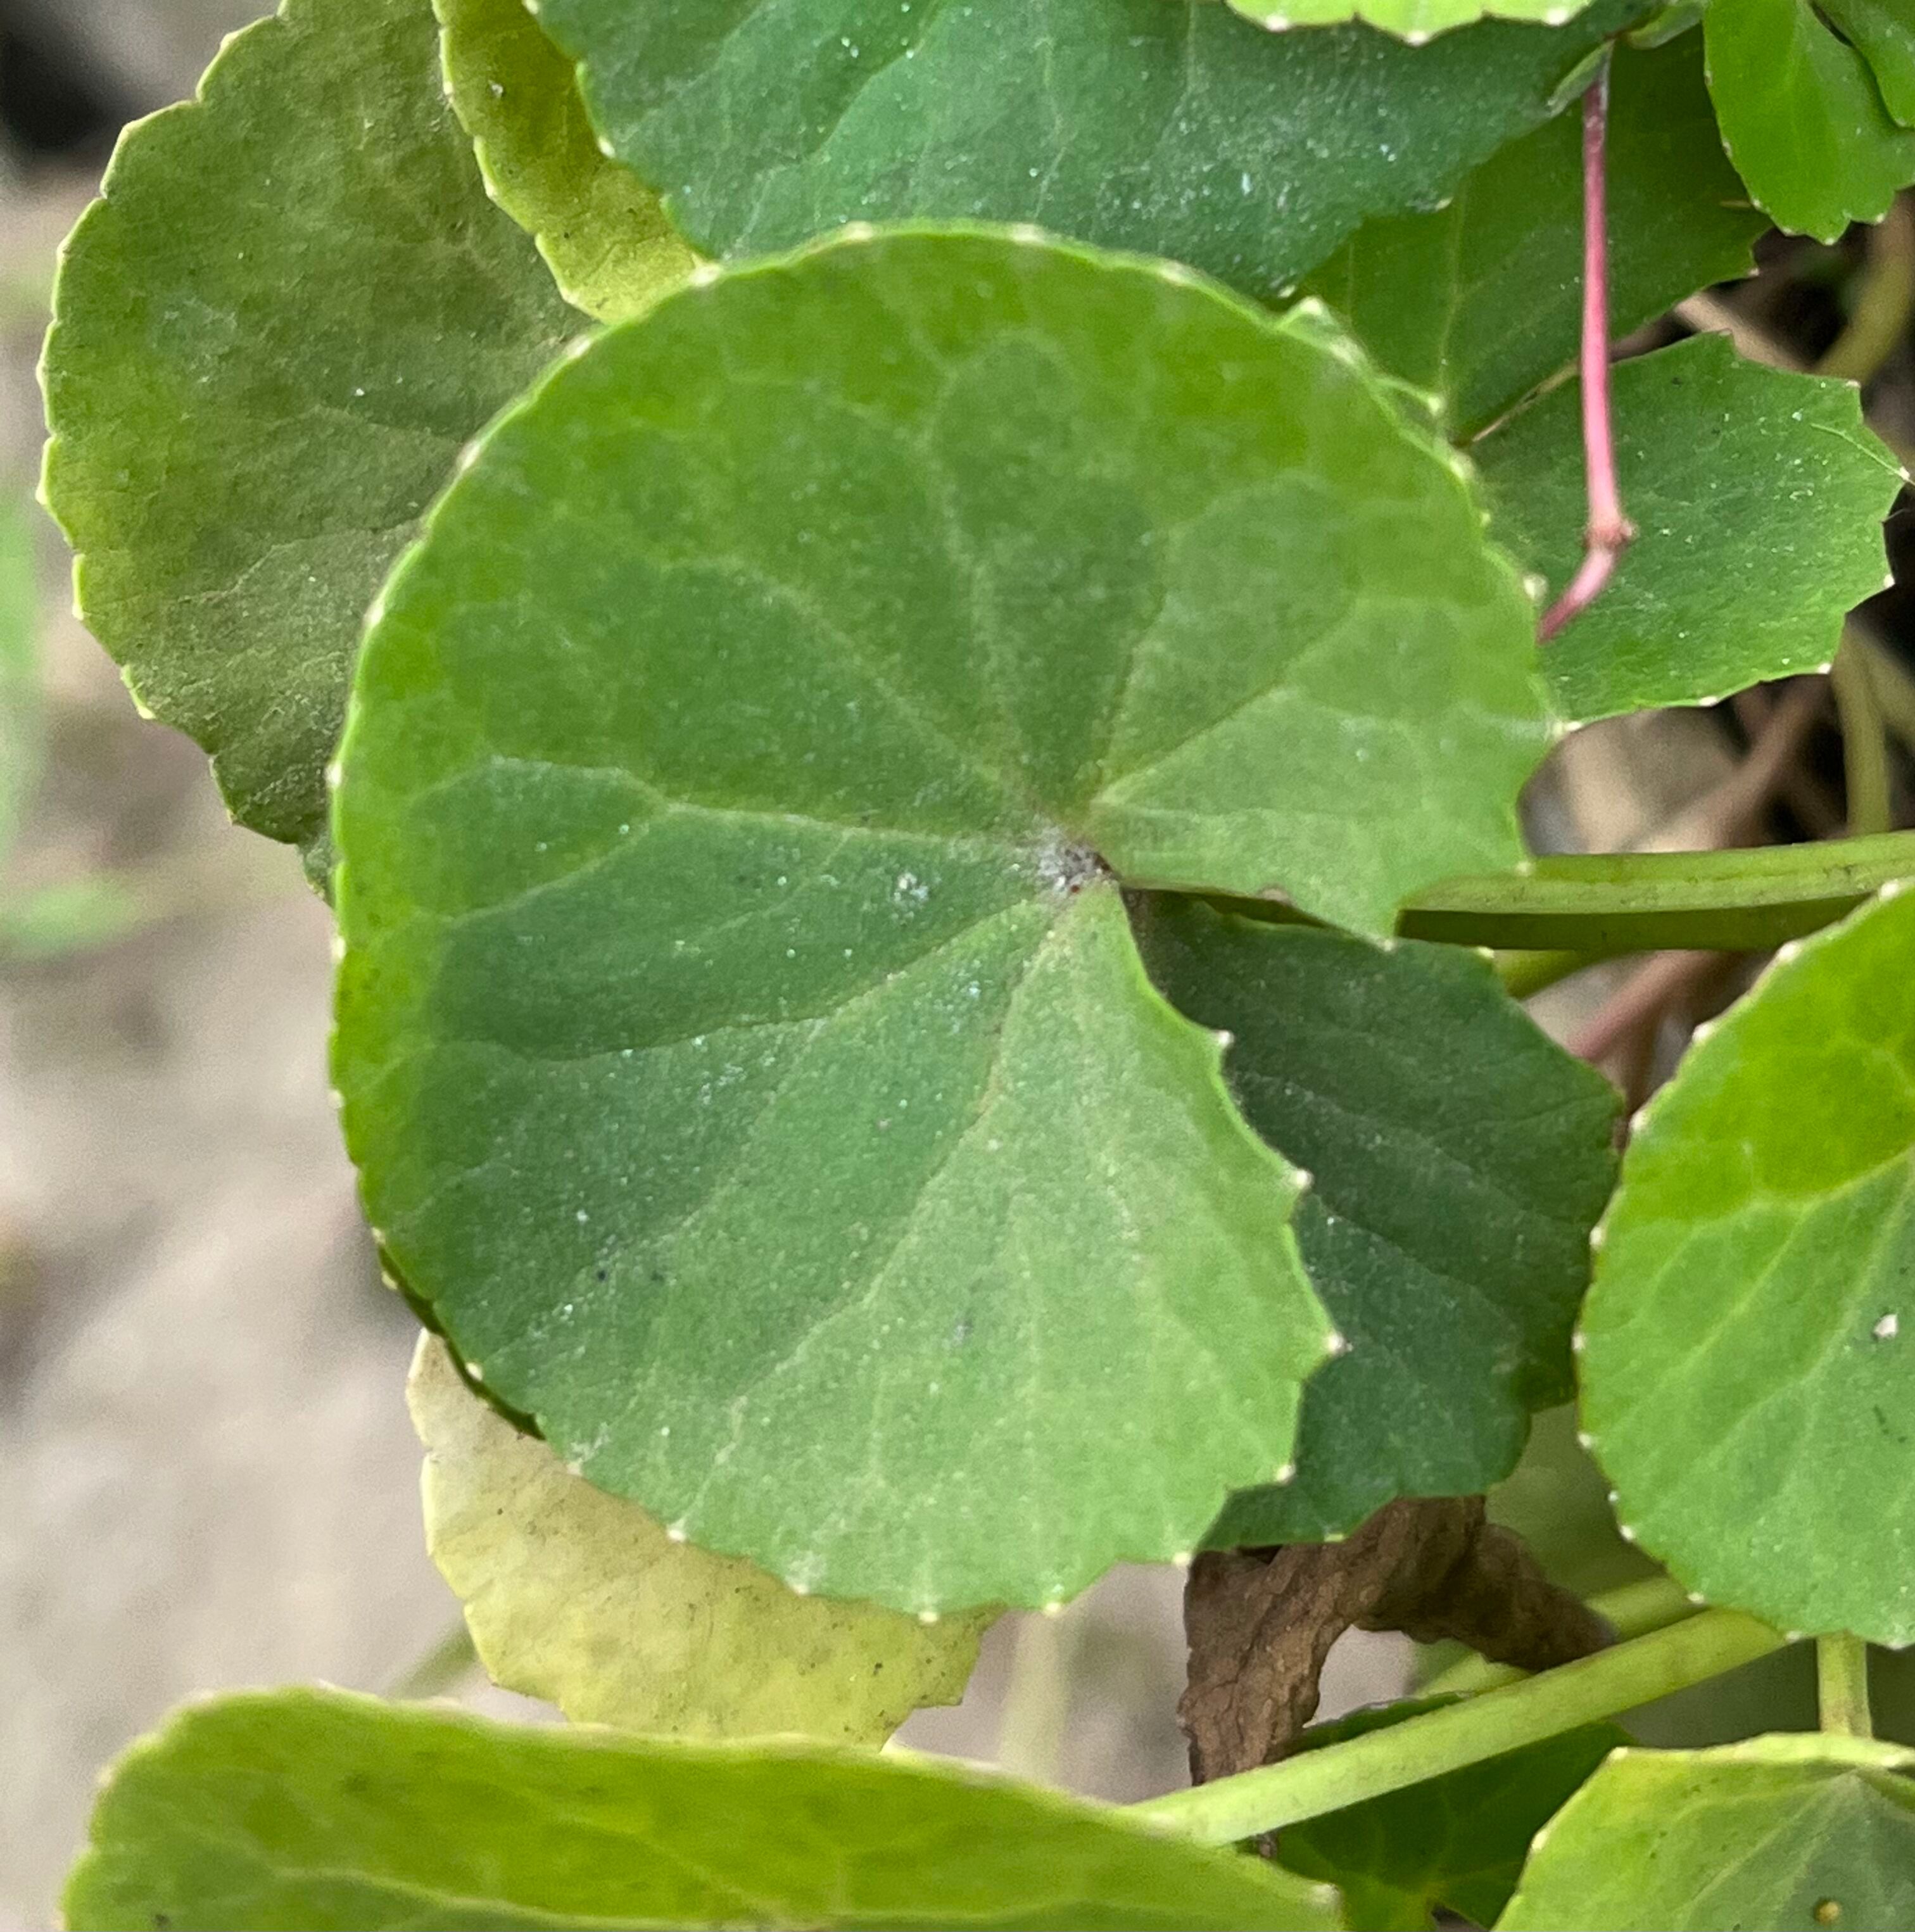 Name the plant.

thankuni
